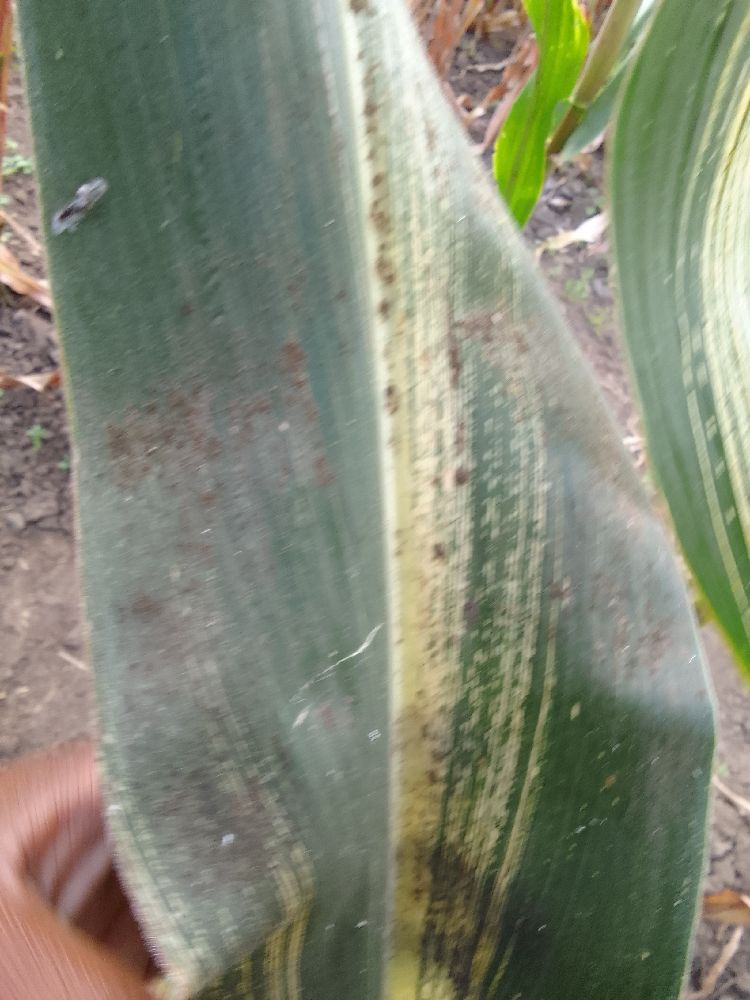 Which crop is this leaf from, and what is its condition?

maize, maize streak virus
